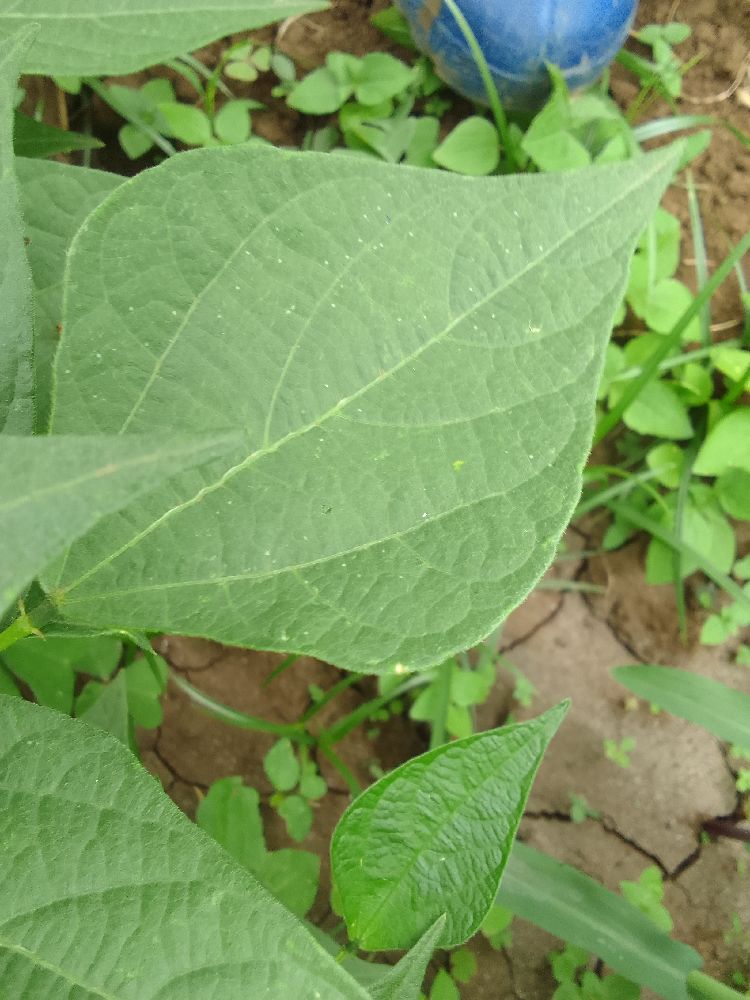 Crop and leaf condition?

common bean, healthy
